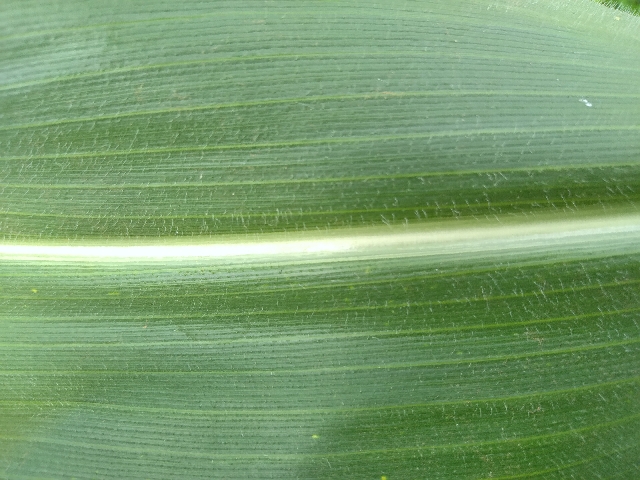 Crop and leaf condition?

maize, healthy
